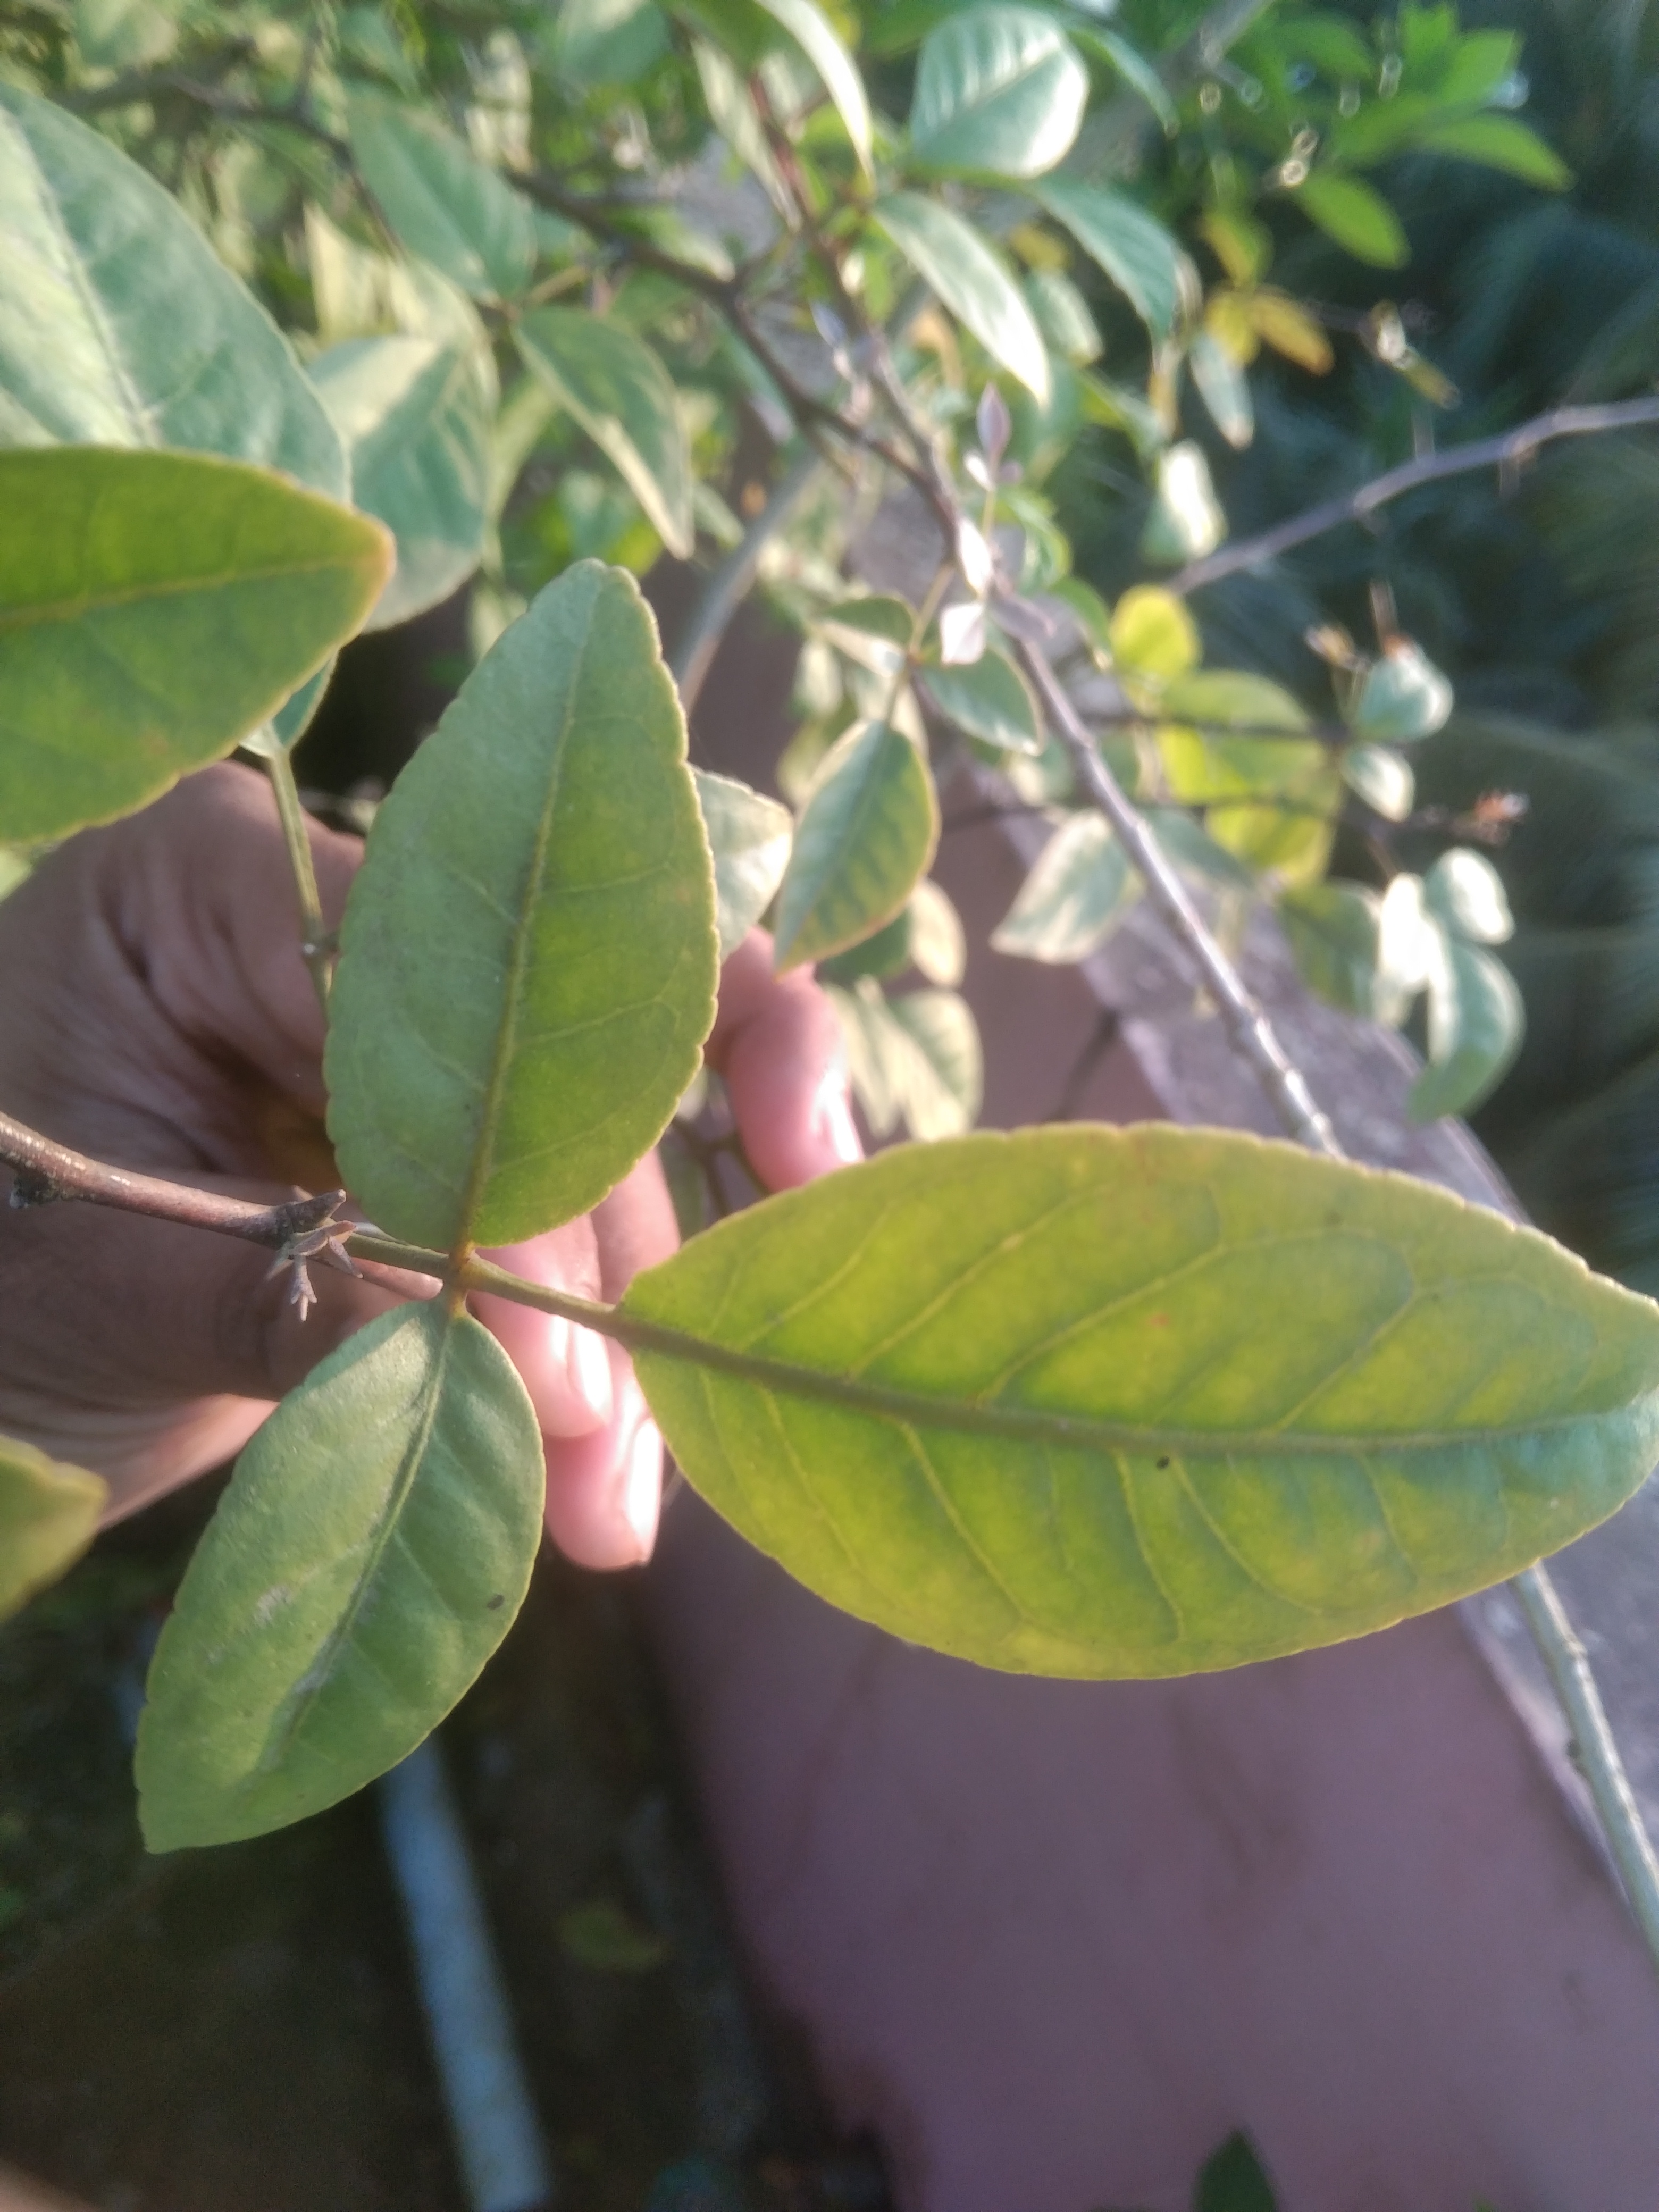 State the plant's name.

wood apple
